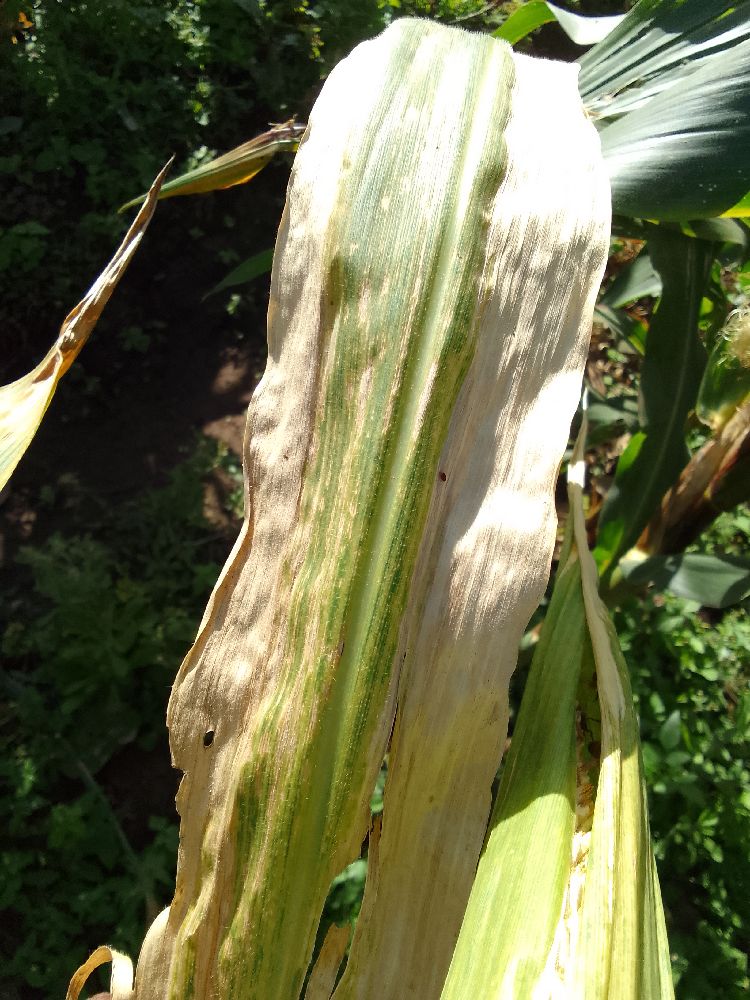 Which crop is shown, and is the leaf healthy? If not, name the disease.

maize, maize lethal necrosis
